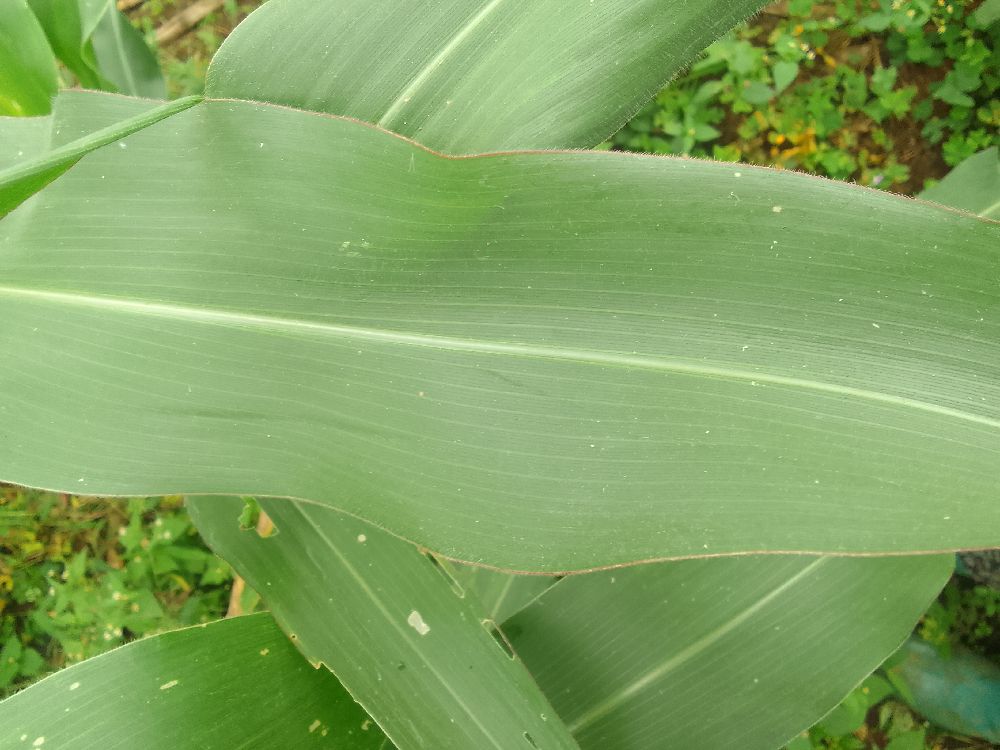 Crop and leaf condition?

maize, healthy
